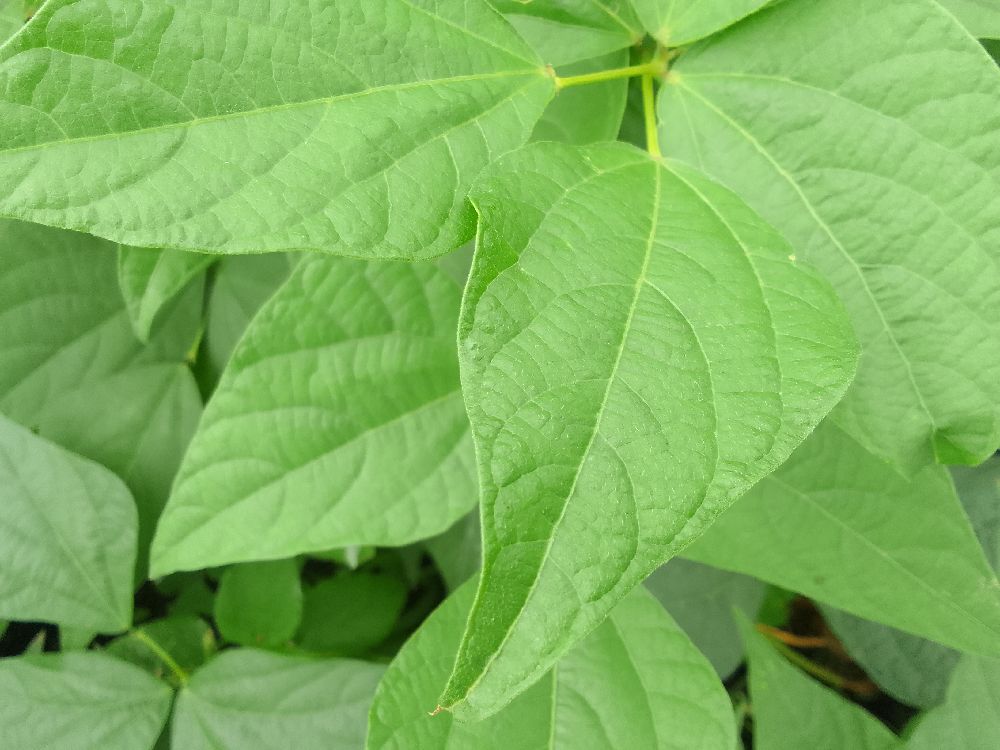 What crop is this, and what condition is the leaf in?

common bean, healthy
